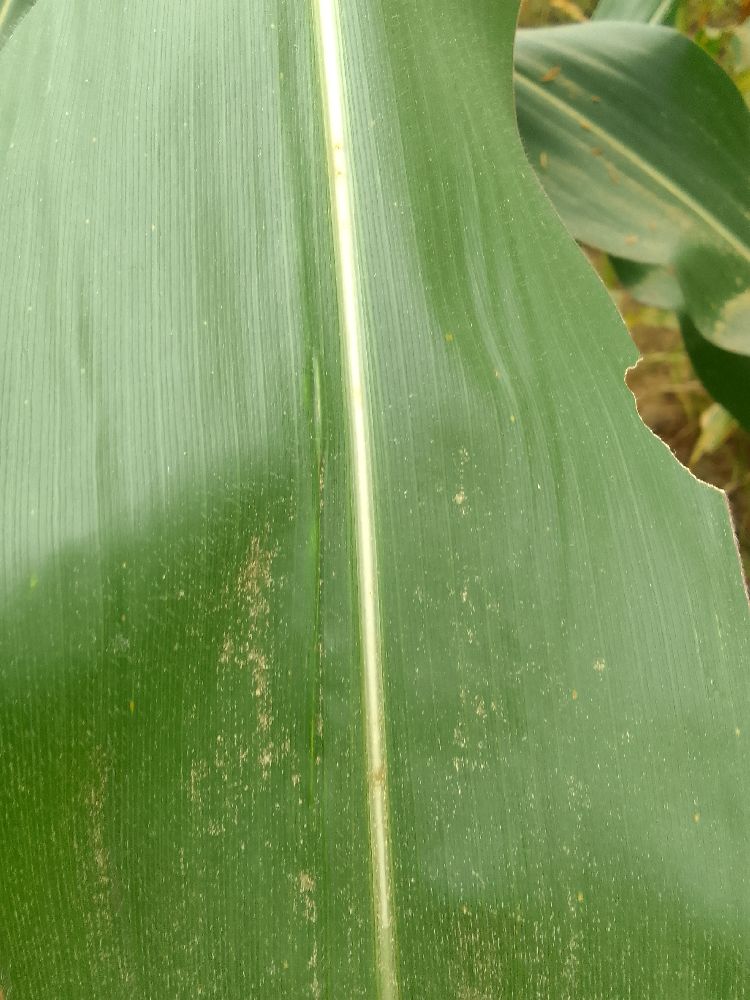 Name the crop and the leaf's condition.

maize, healthy
